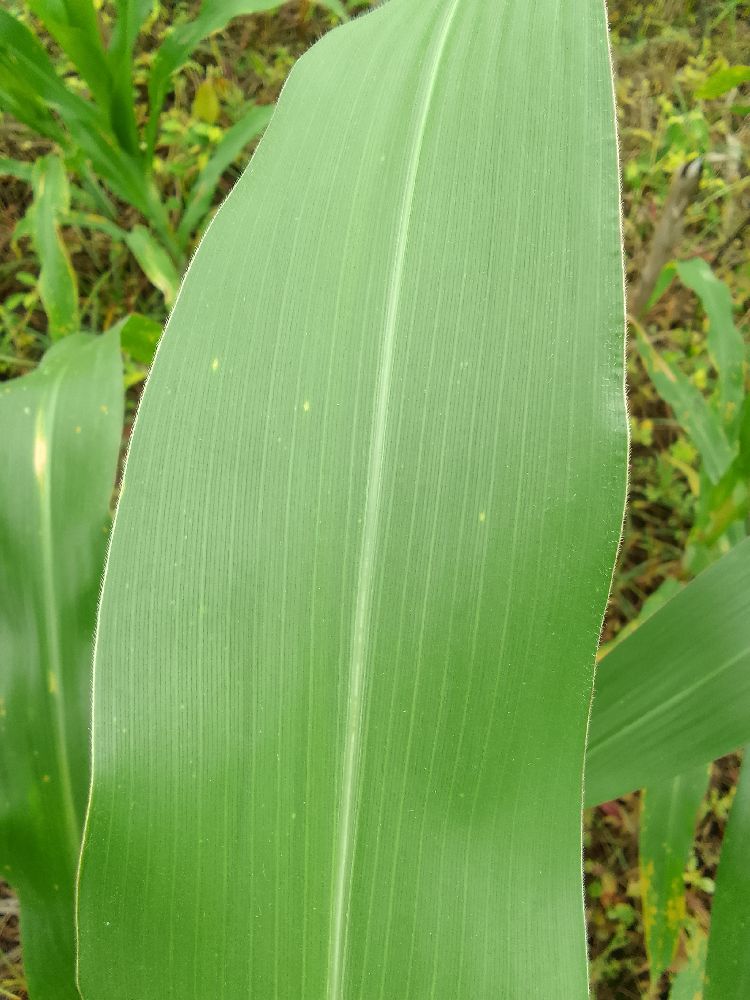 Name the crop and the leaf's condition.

maize, healthy
